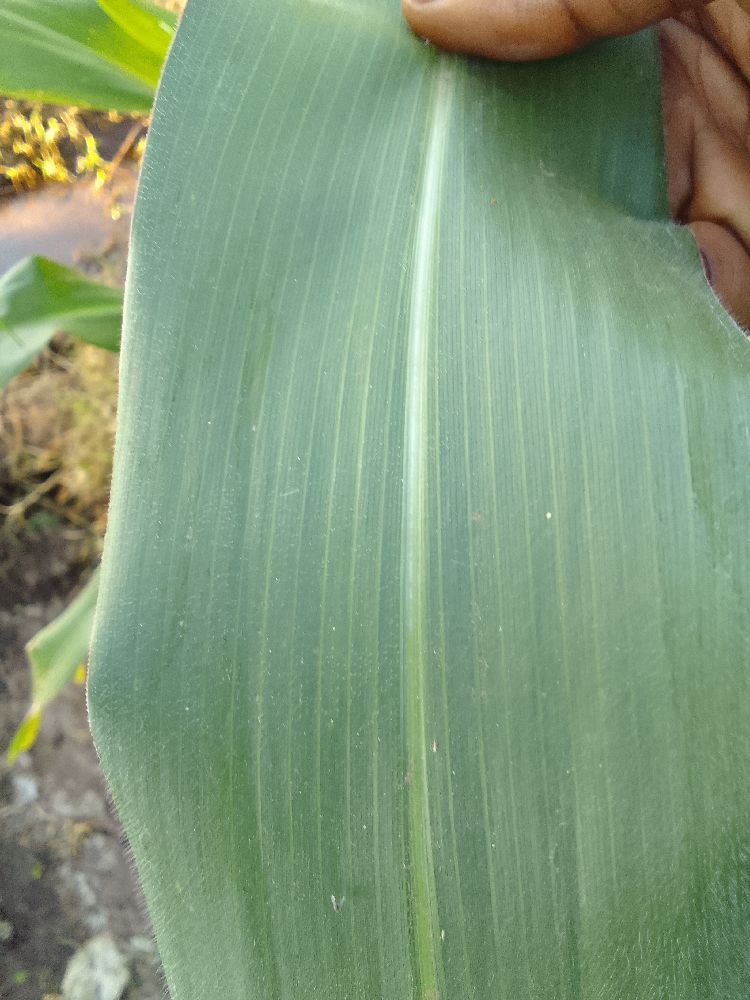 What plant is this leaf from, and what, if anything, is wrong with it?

maize, healthy
